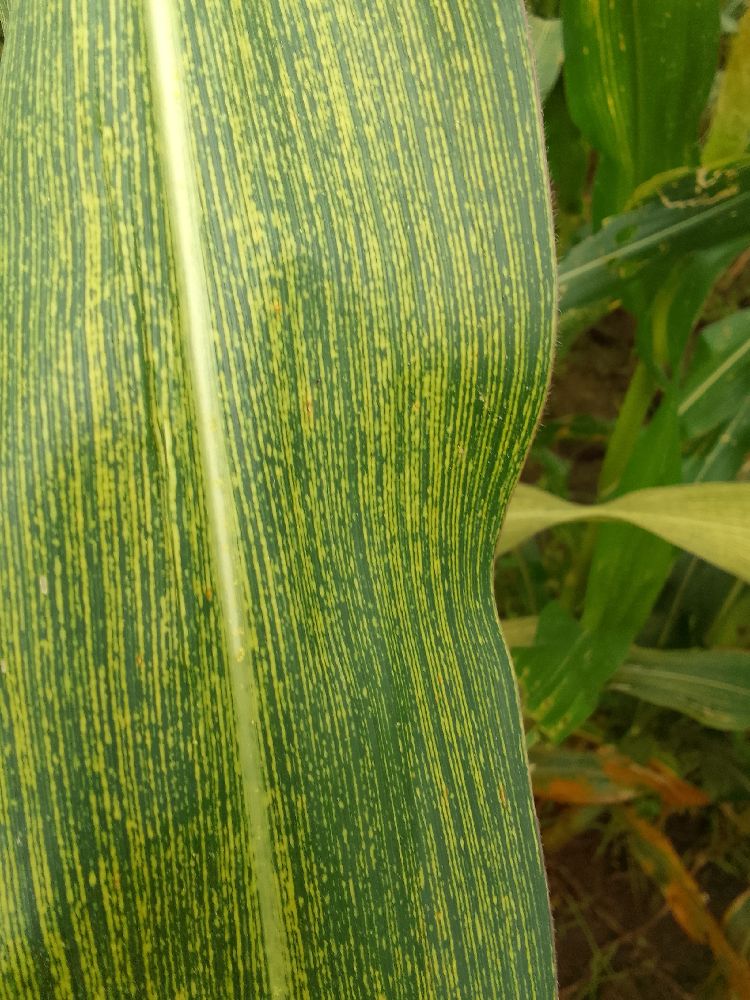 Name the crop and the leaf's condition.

maize, maize streak virus
